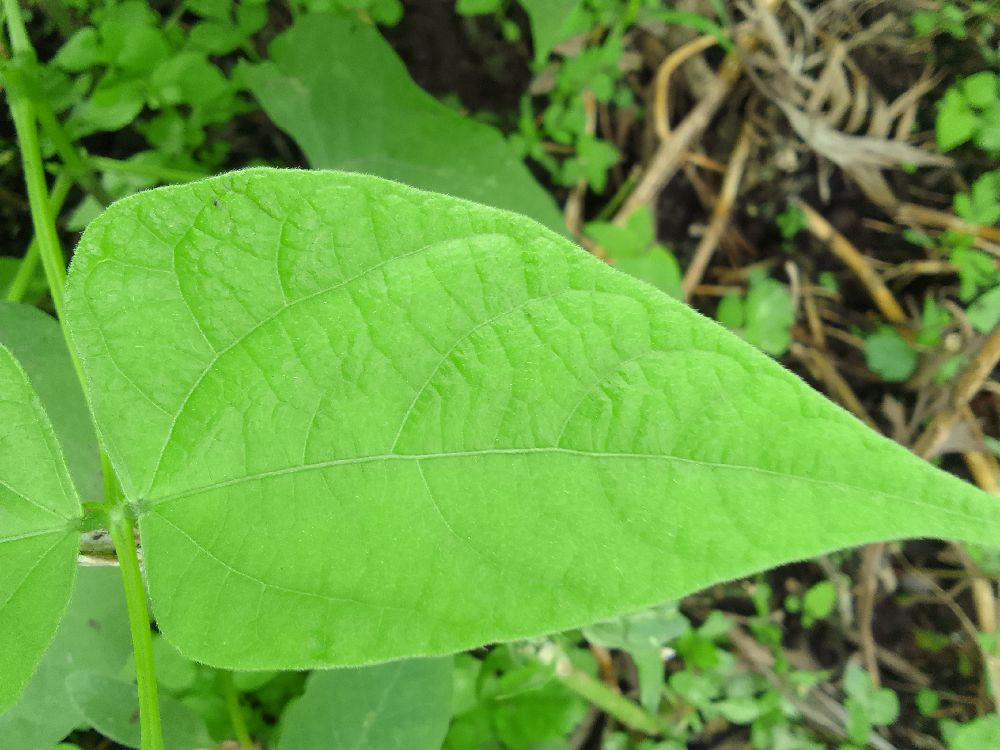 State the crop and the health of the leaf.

common bean, healthy
